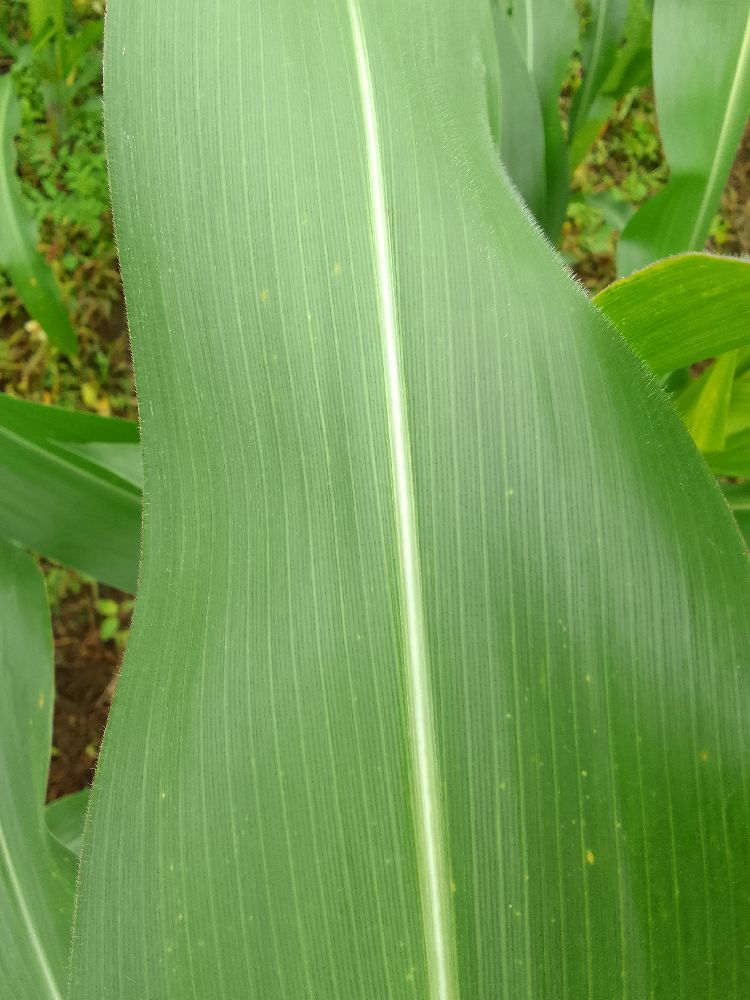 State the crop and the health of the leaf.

maize, healthy
